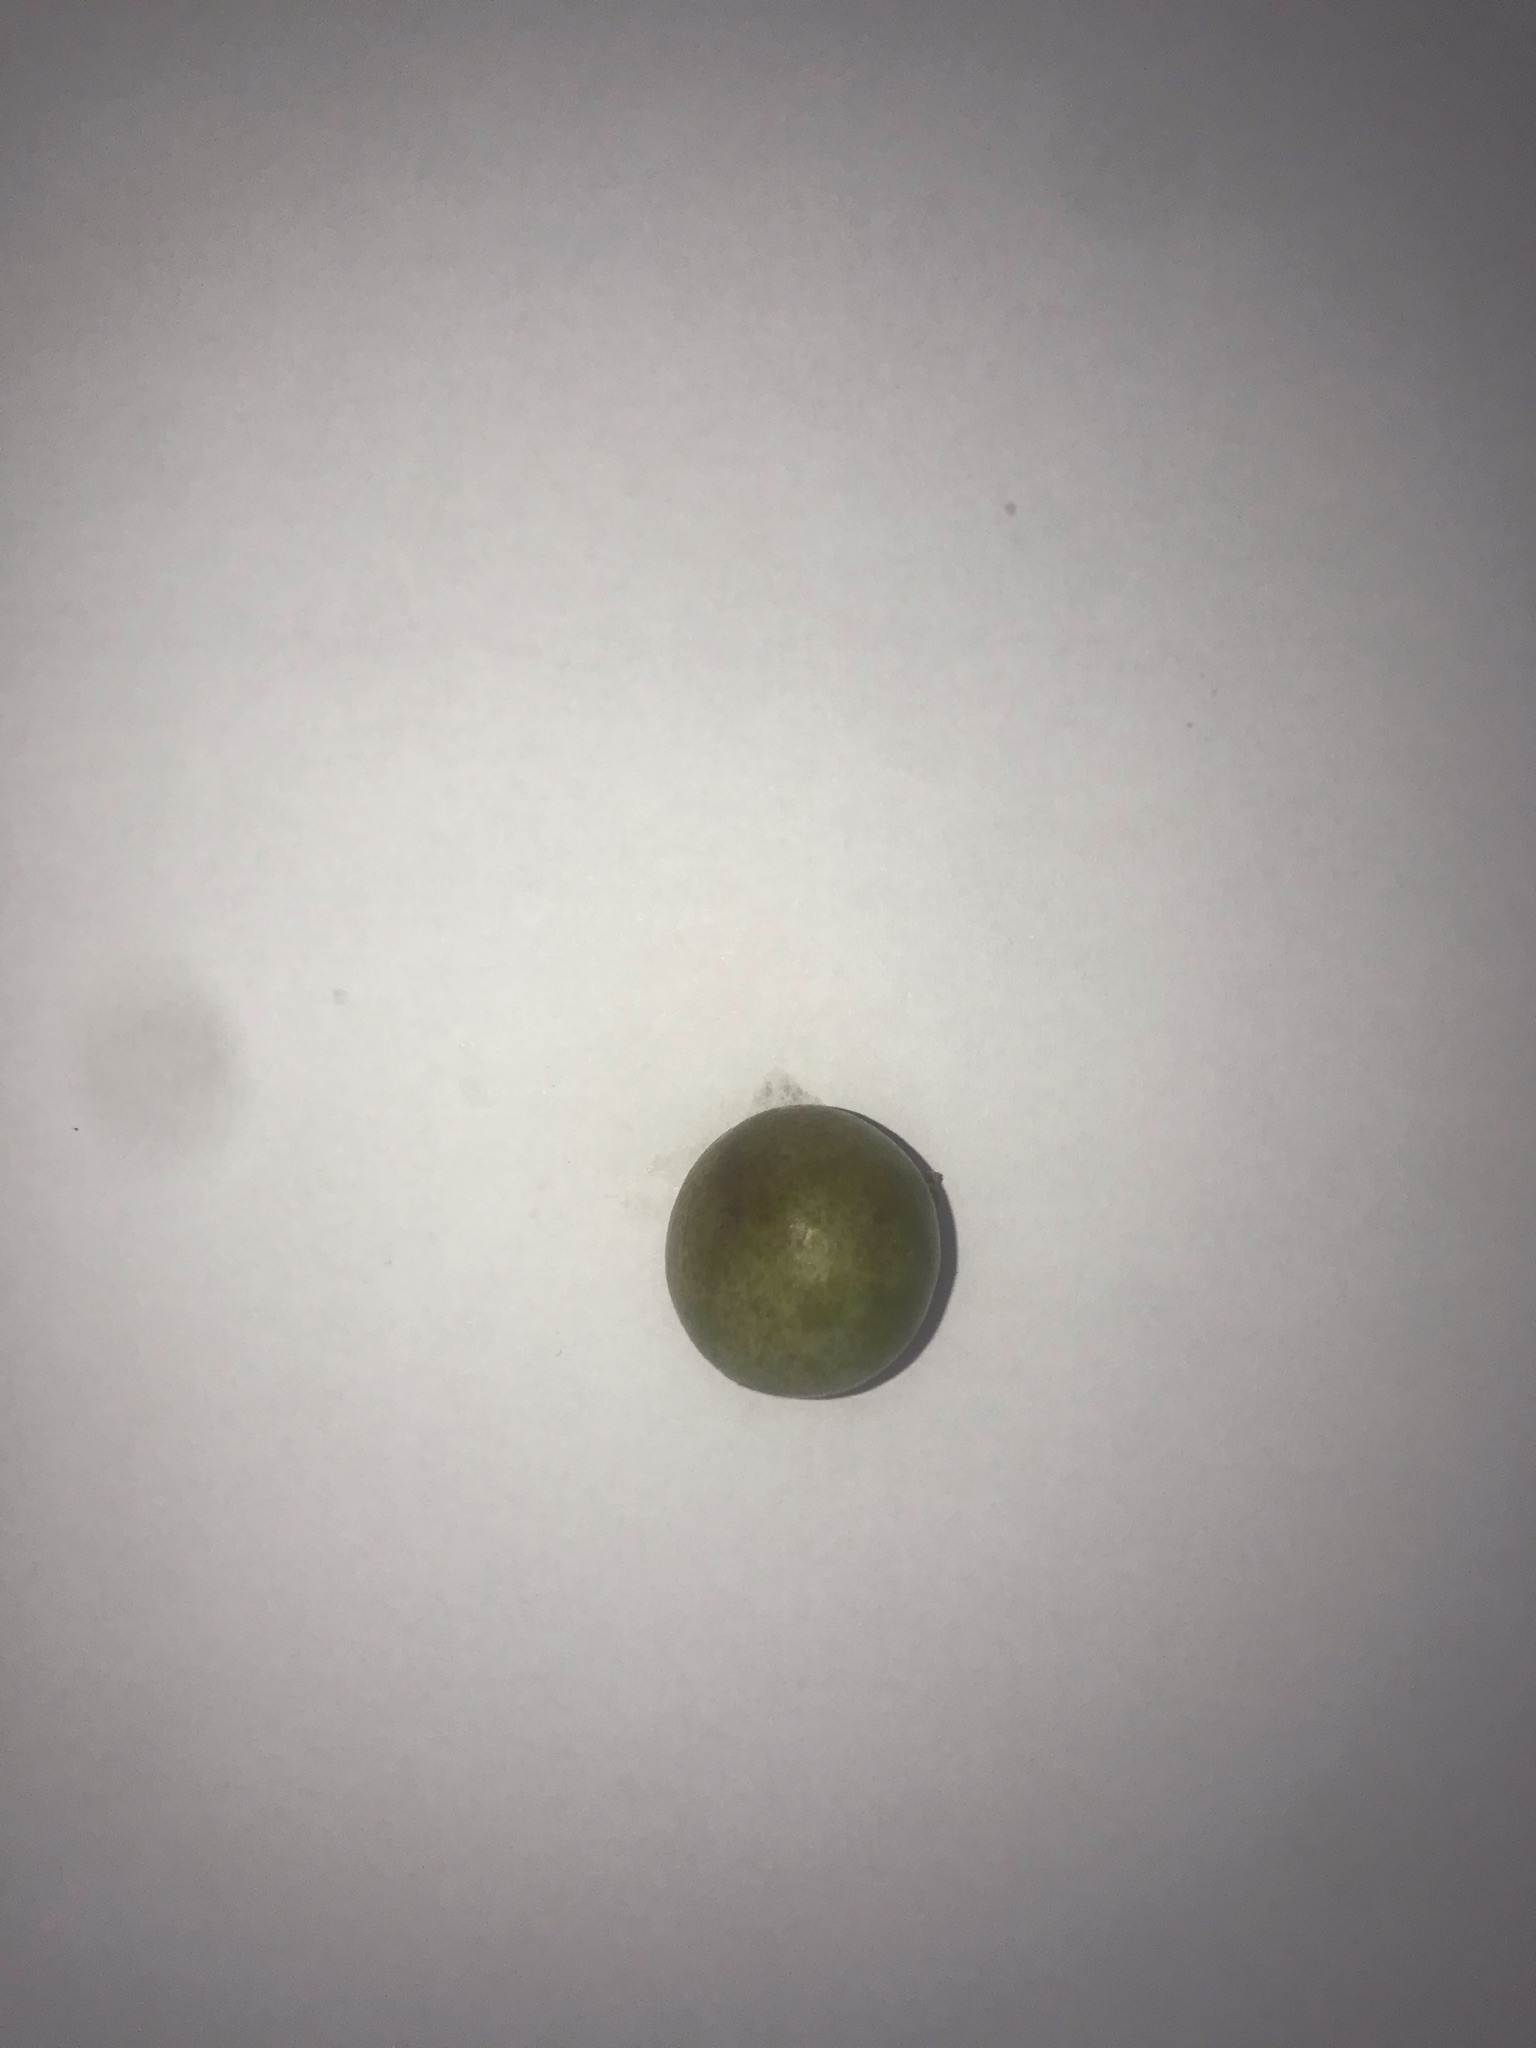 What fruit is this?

gabiroba
